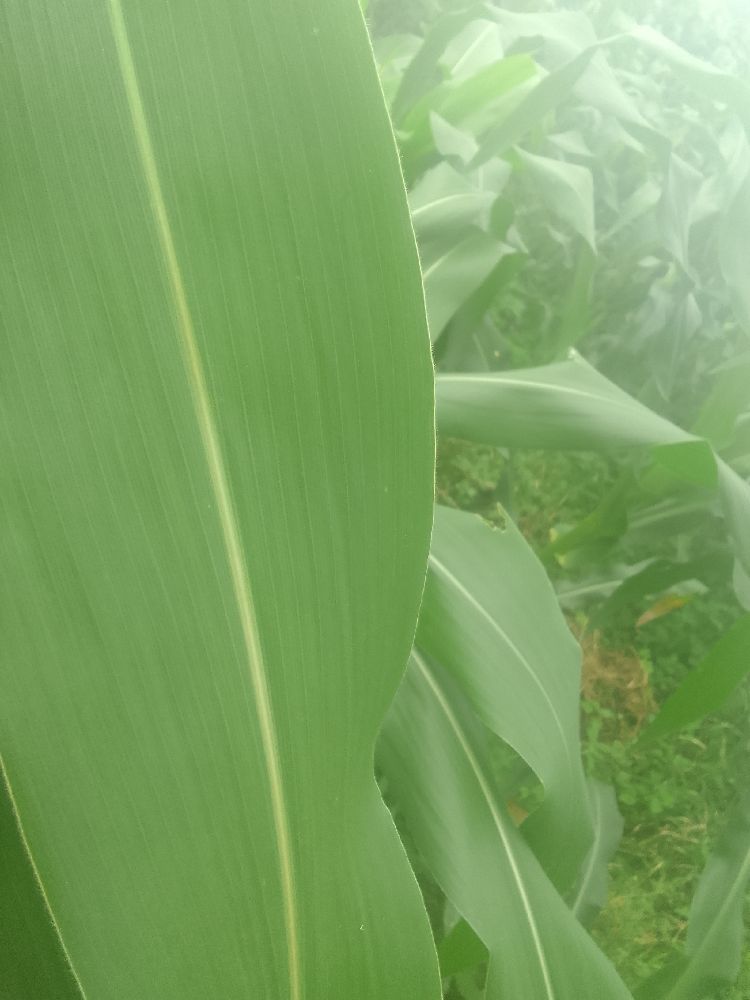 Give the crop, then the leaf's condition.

maize, healthy
